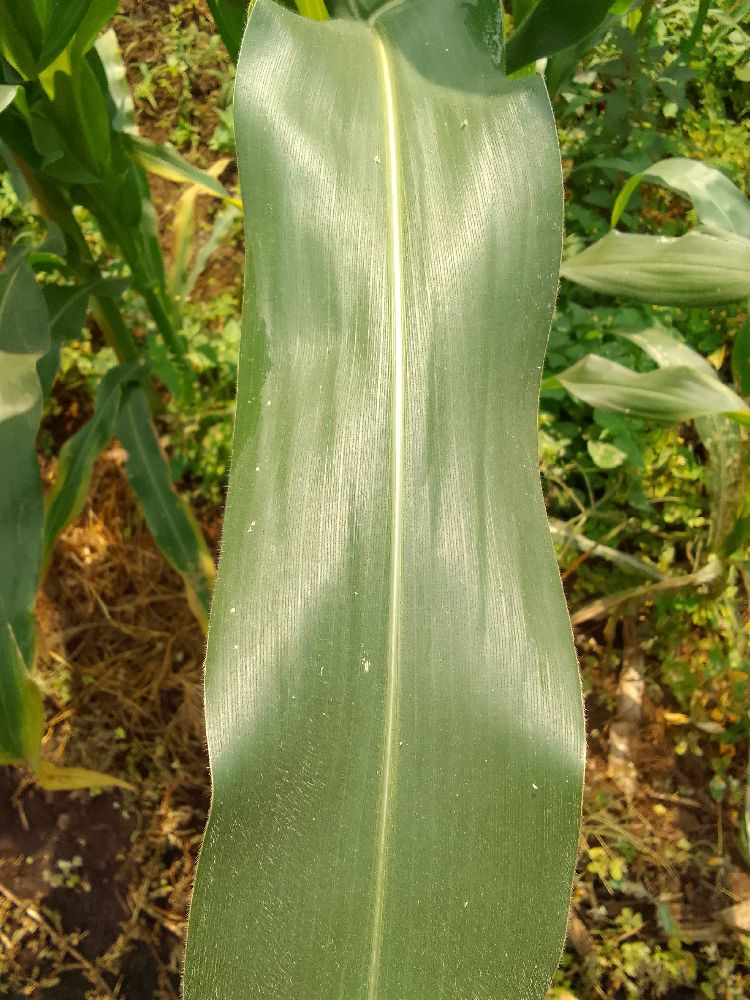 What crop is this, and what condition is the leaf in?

maize, healthy
